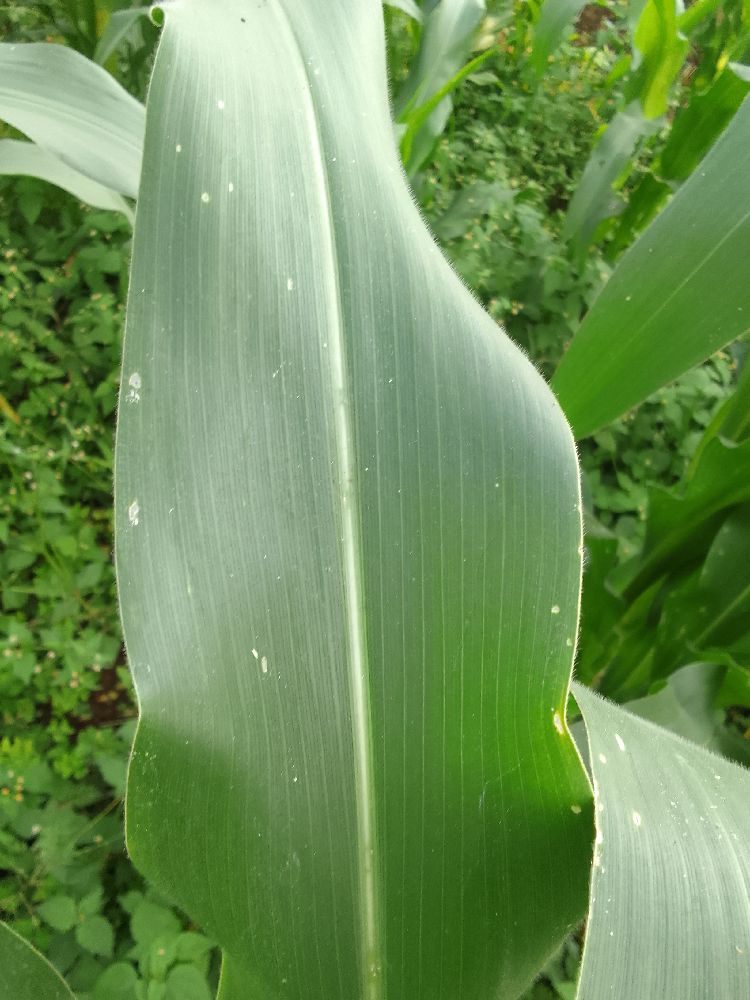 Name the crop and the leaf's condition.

maize, healthy
